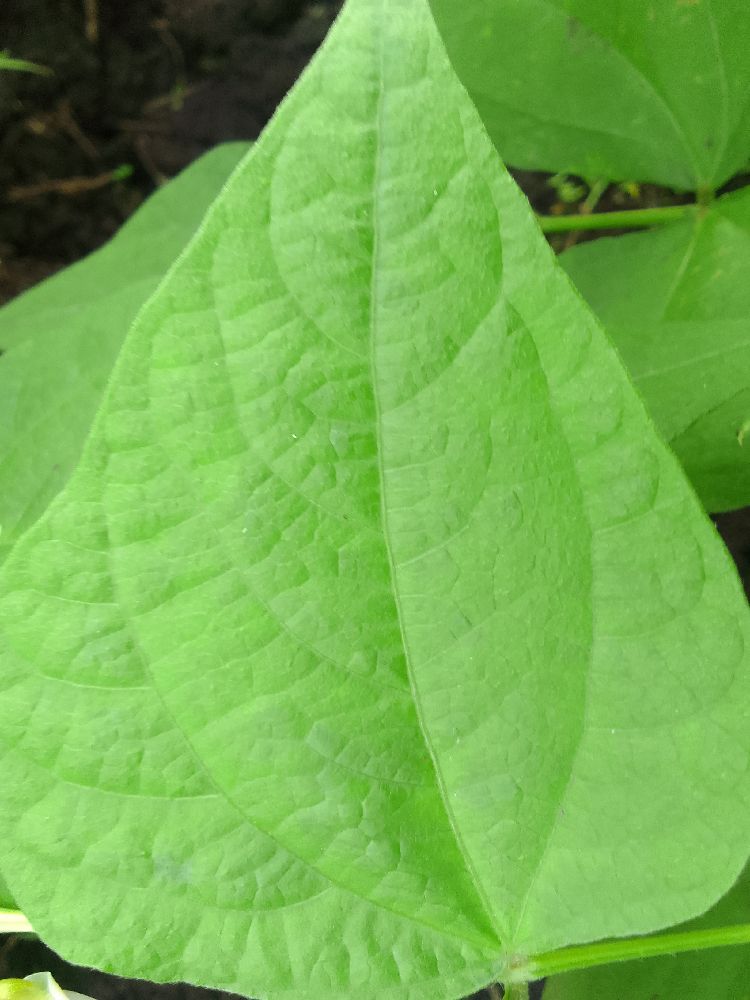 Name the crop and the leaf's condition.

common bean, healthy
